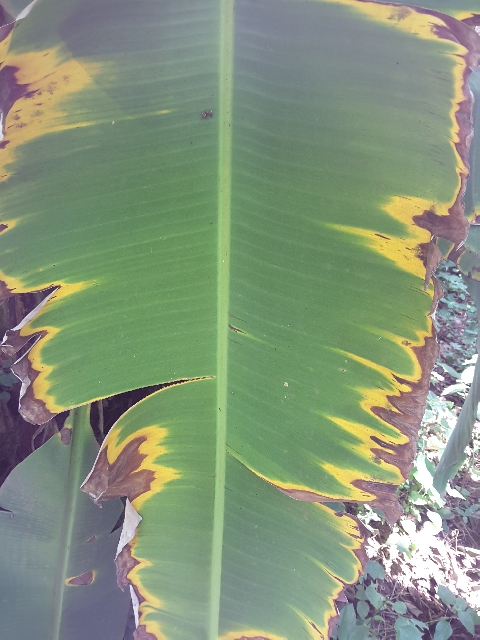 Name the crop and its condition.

banana, fusarium wilt race 1
